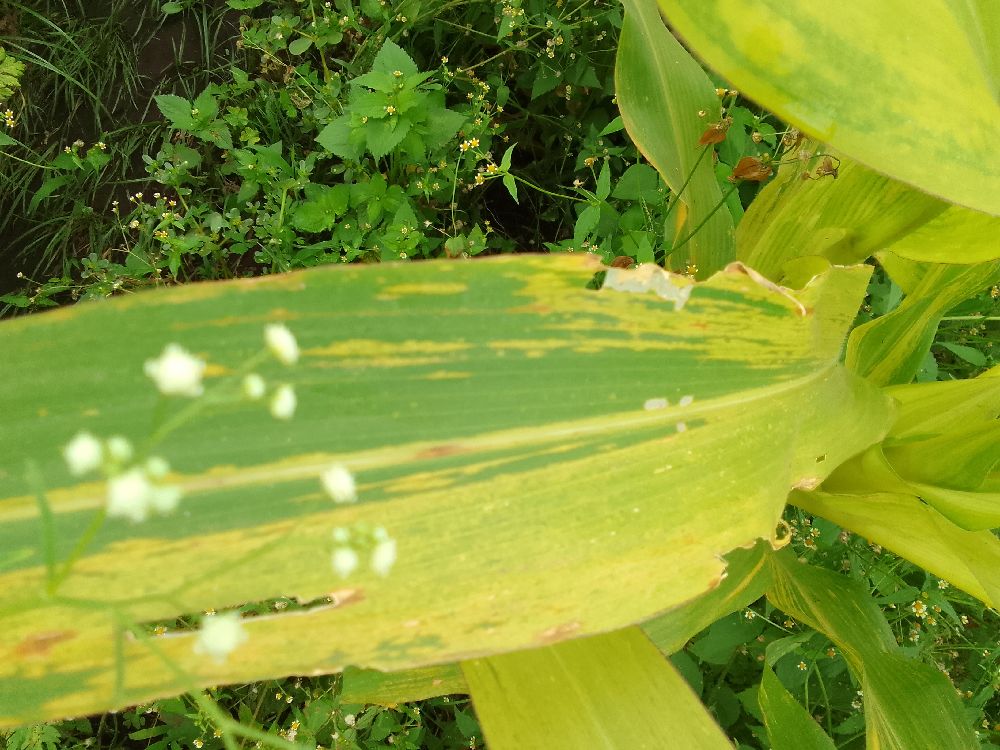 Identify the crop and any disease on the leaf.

maize, maize lethal necrosis
